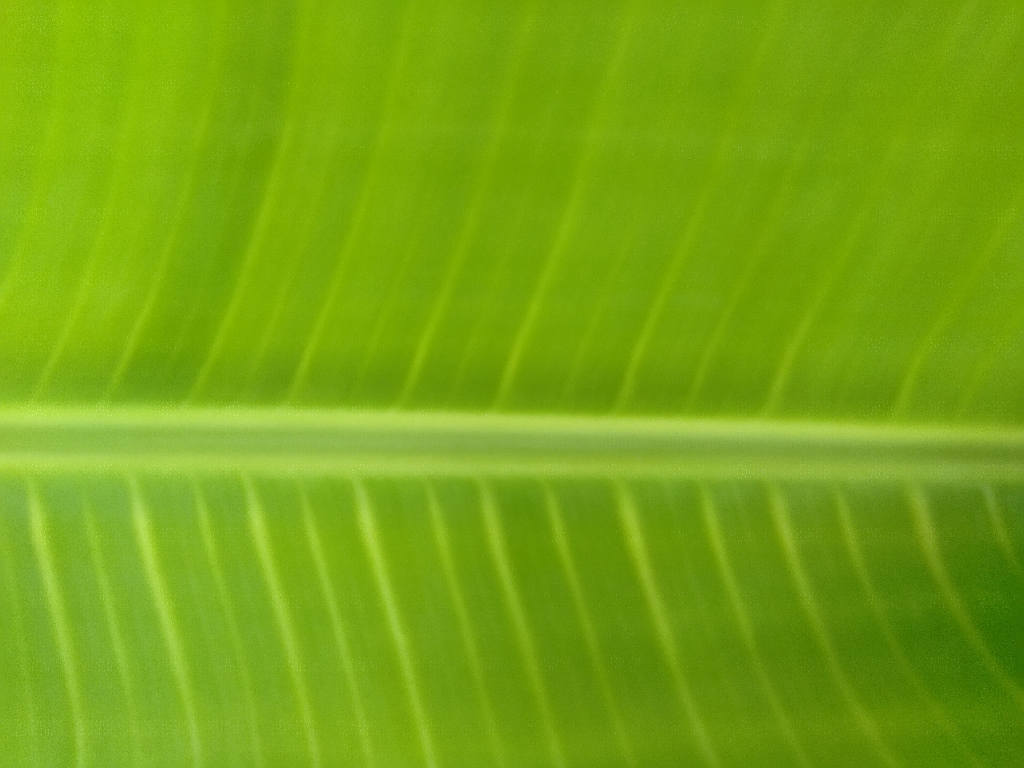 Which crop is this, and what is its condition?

banana, healthy
